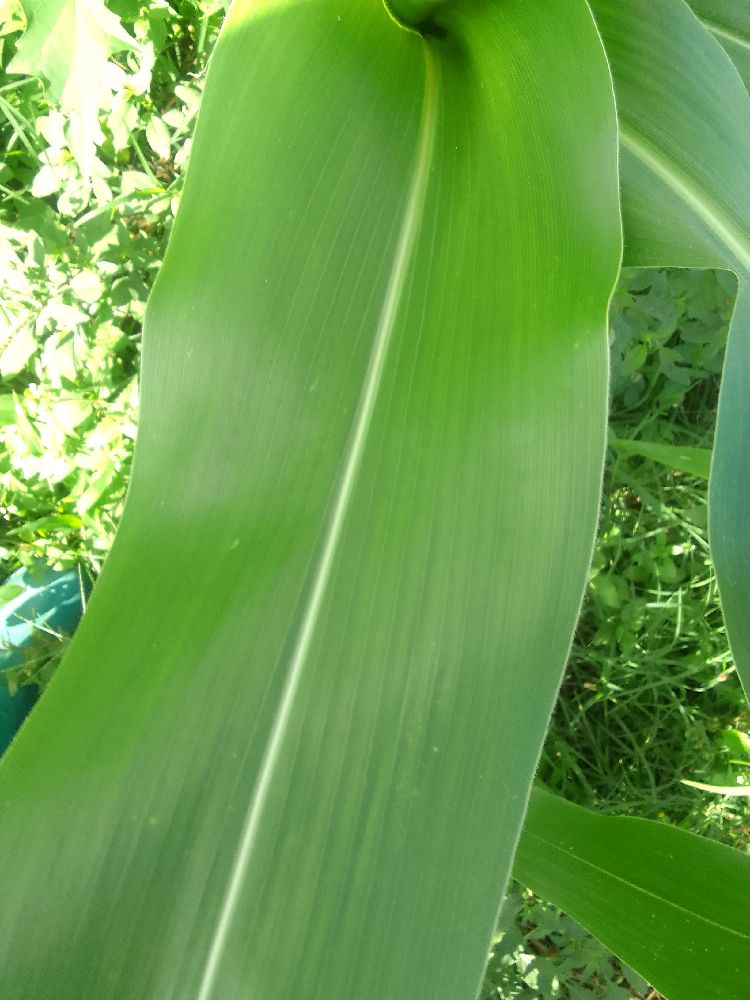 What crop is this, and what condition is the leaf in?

maize, healthy
